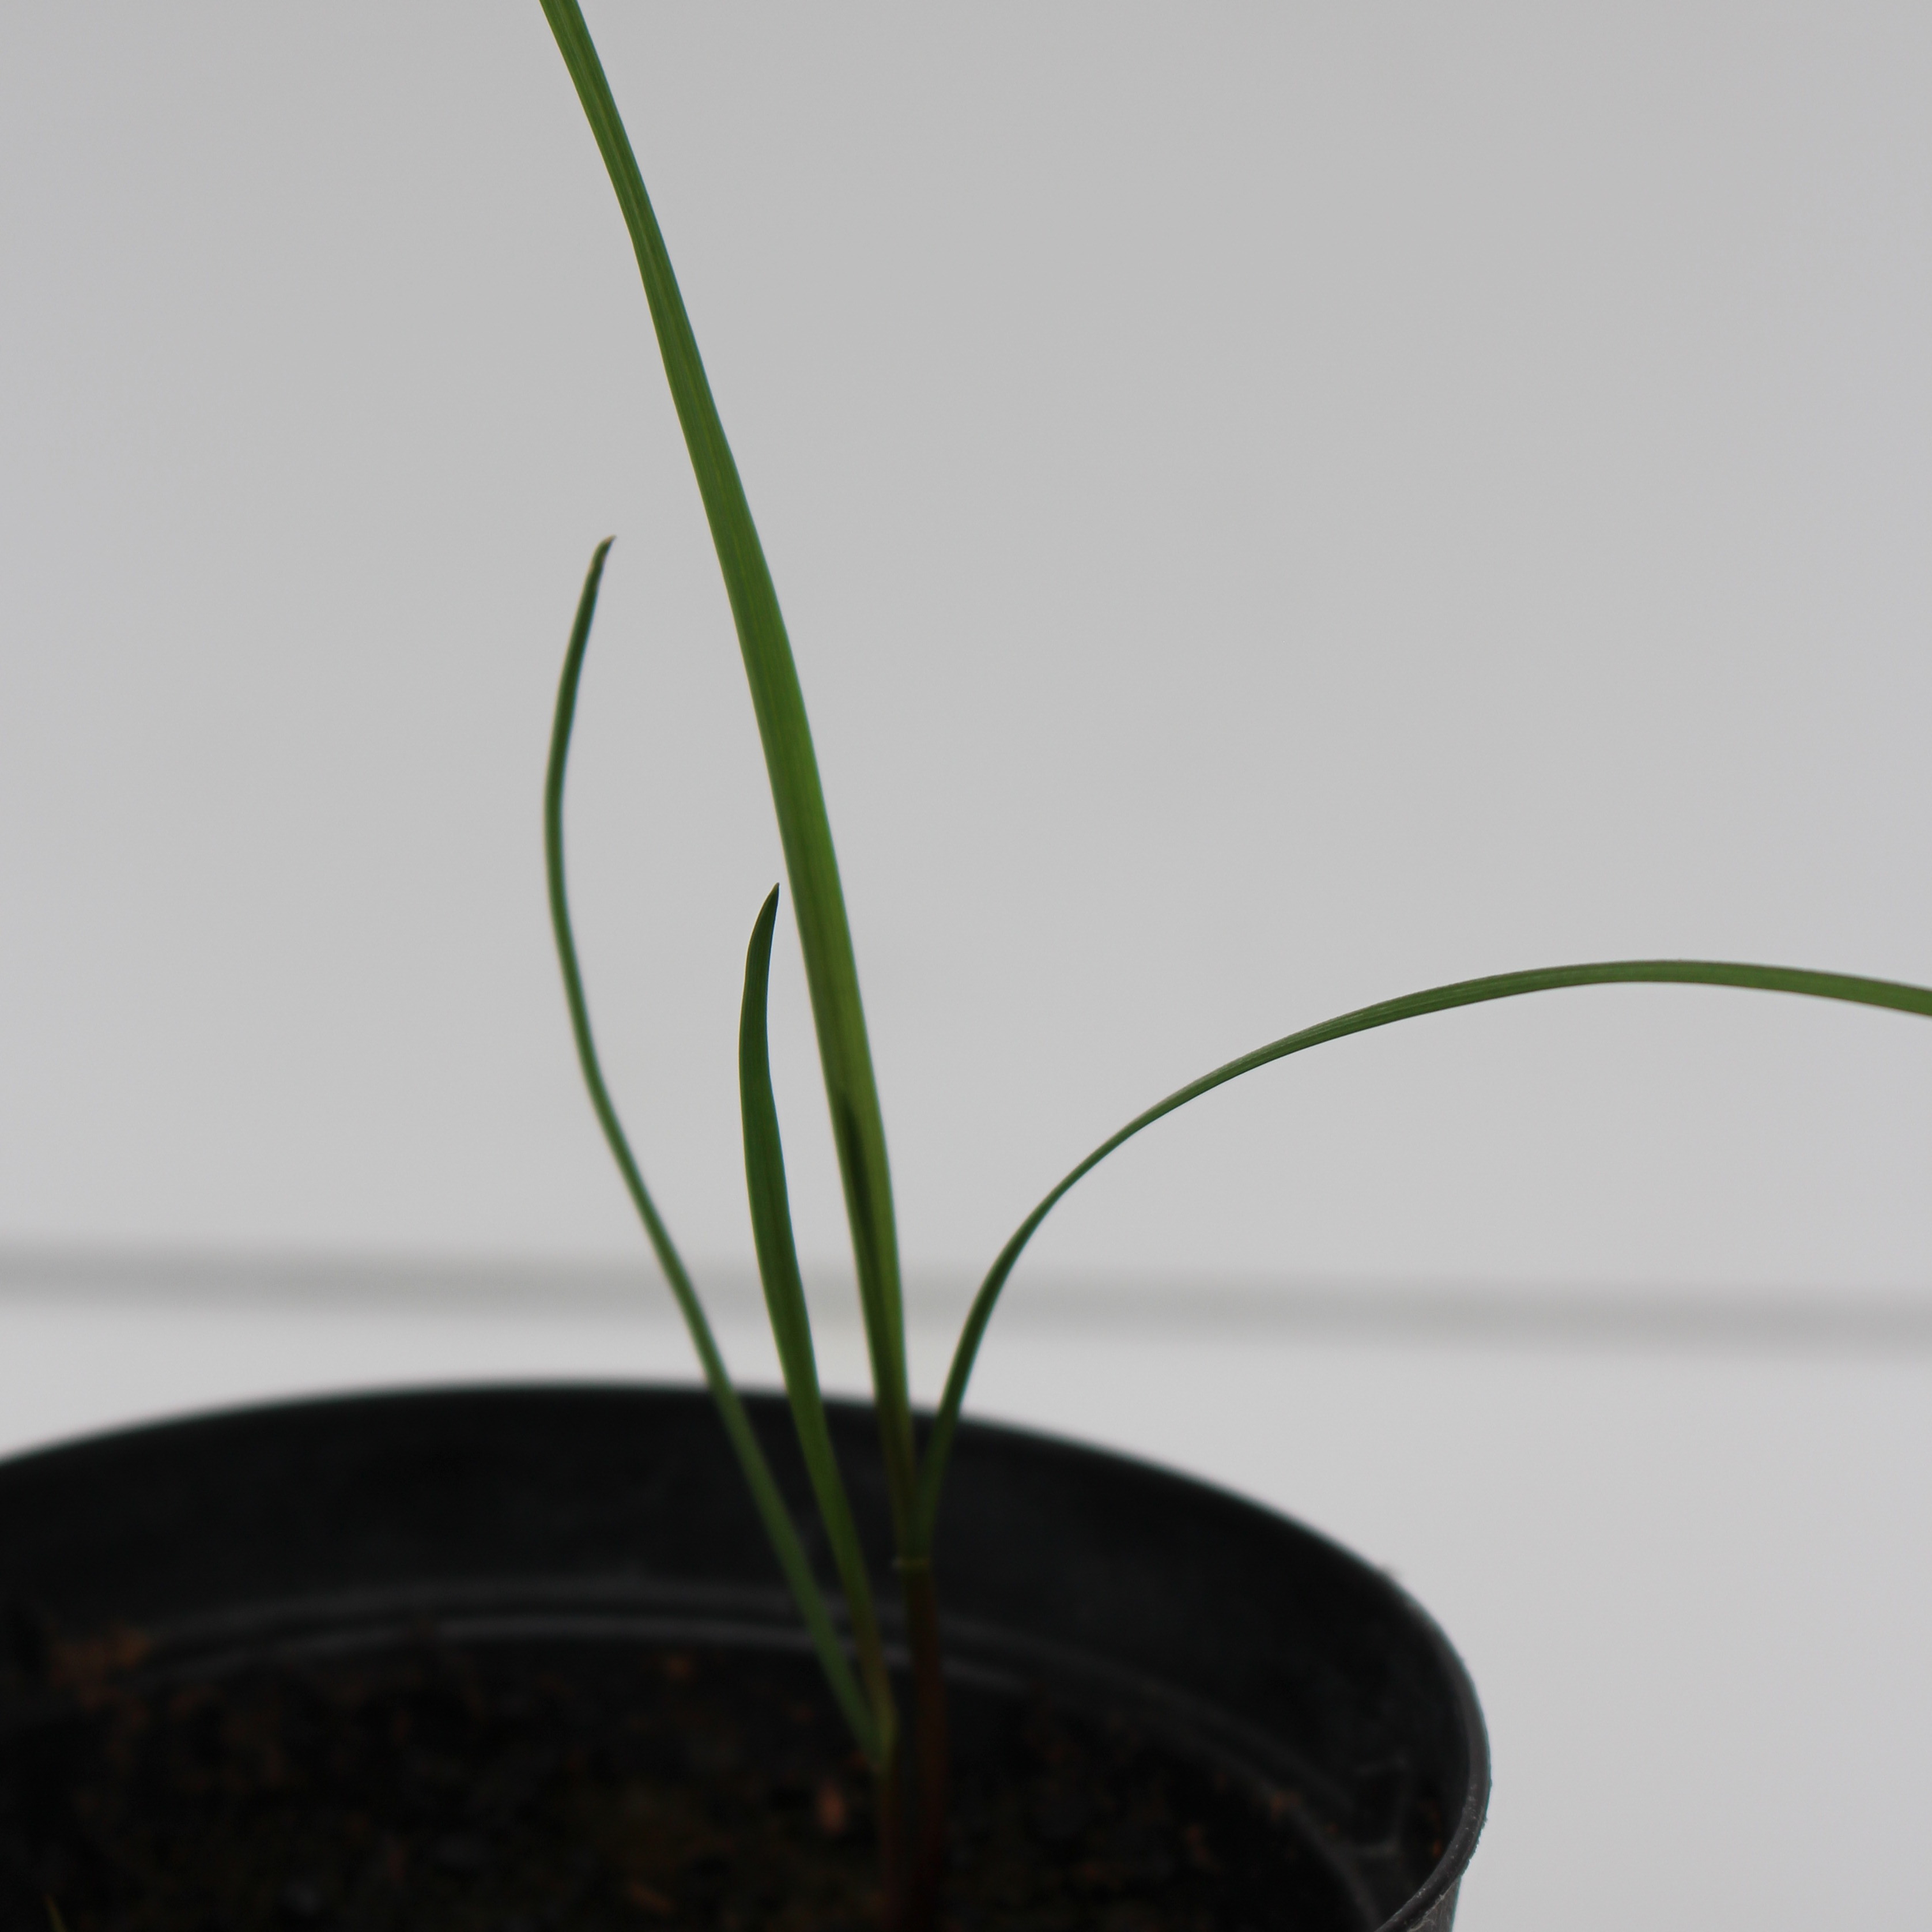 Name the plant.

Lolium multiflorum
